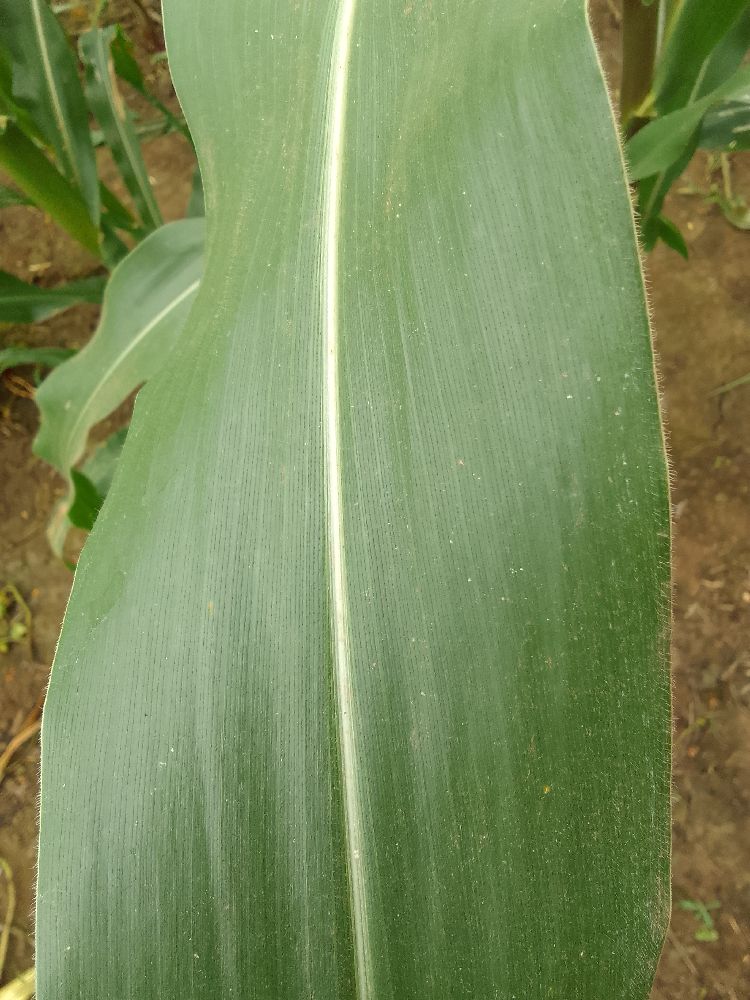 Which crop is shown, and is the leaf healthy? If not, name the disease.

maize, healthy
